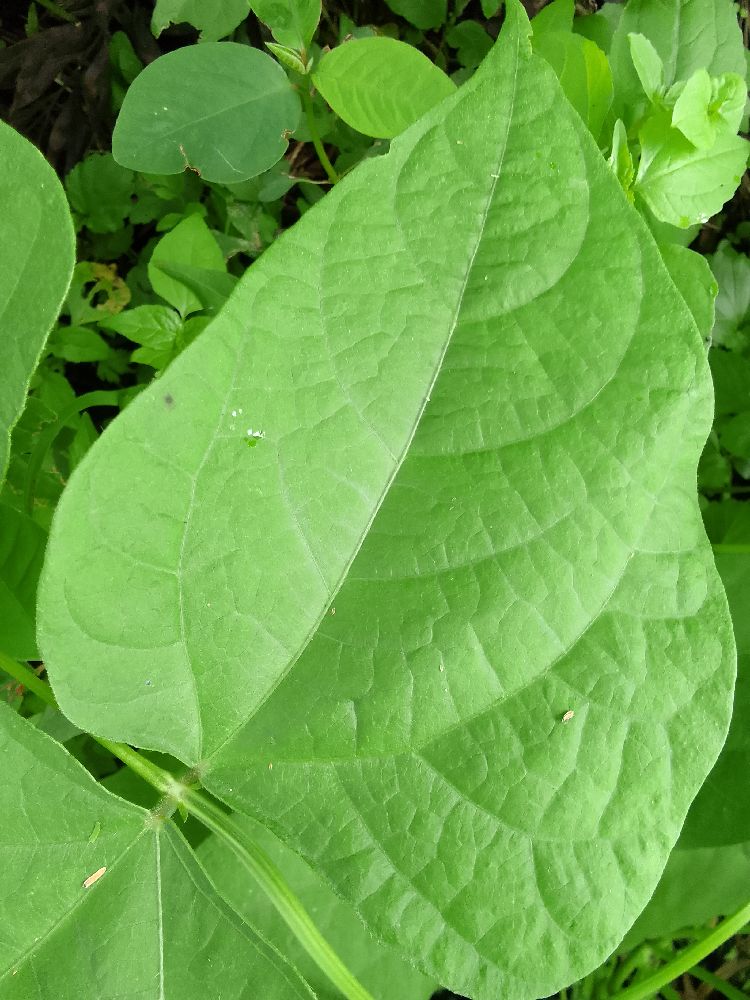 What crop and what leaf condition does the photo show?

common bean, healthy
